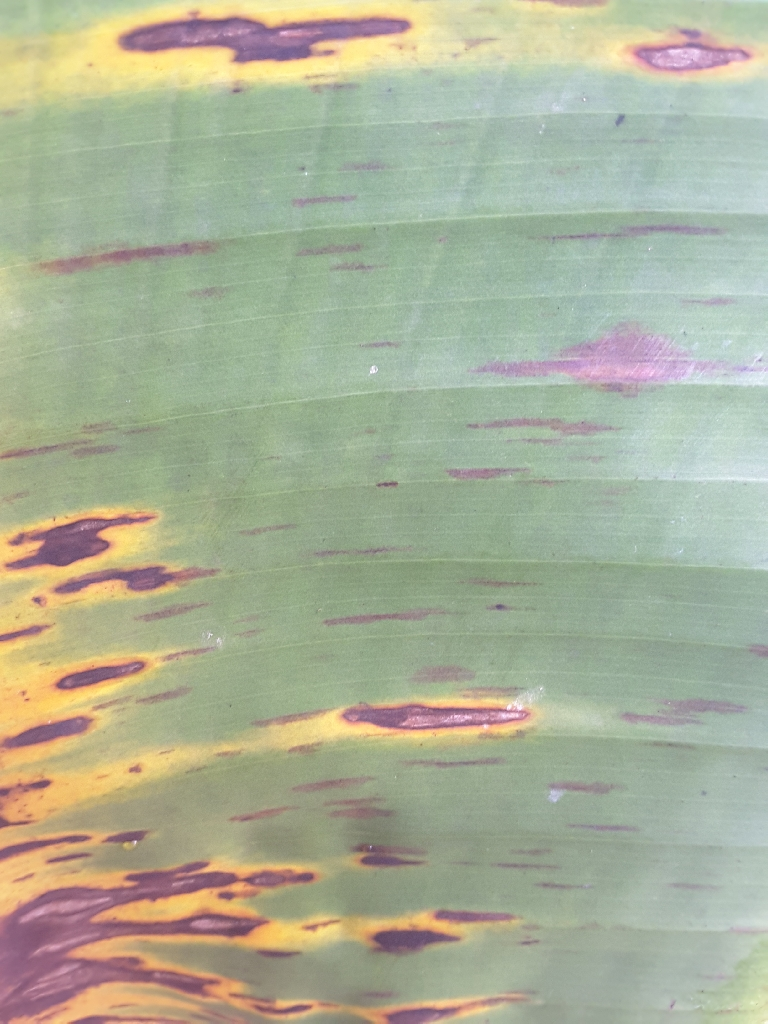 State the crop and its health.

banana, black sigatoka
